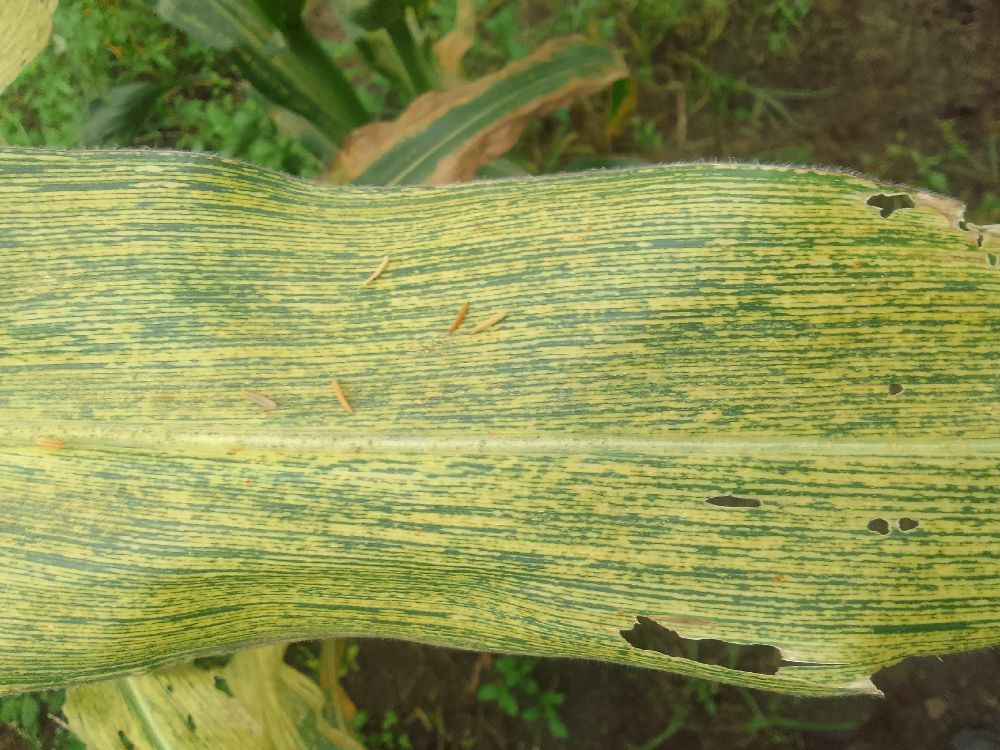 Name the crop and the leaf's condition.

maize, maize streak virus
